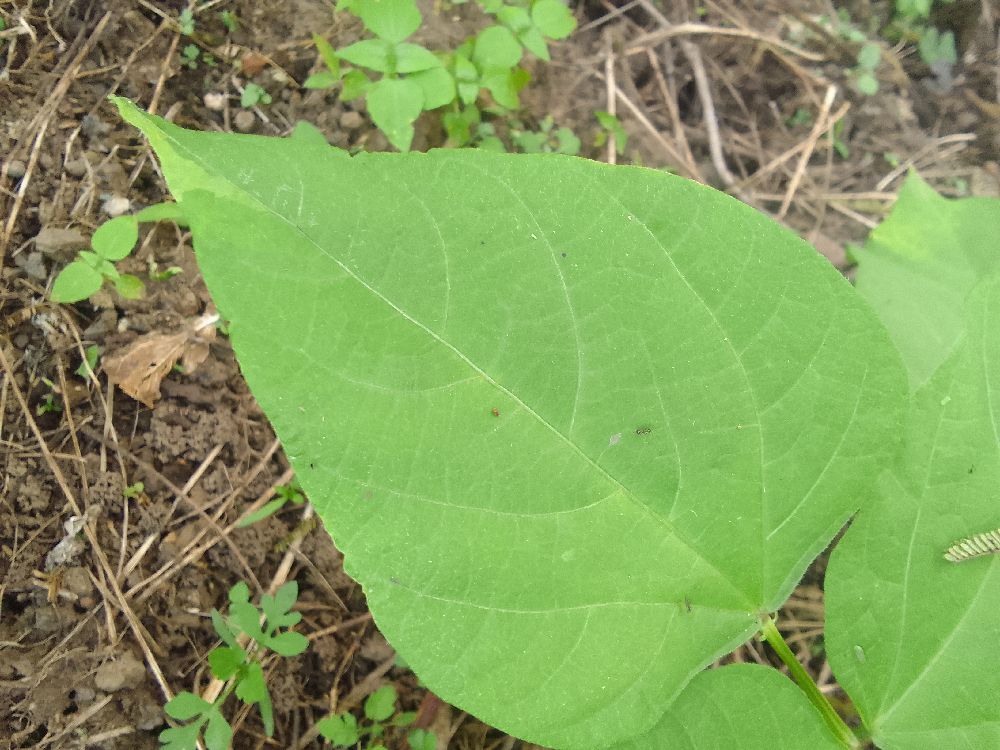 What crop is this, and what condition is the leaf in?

common bean, healthy
